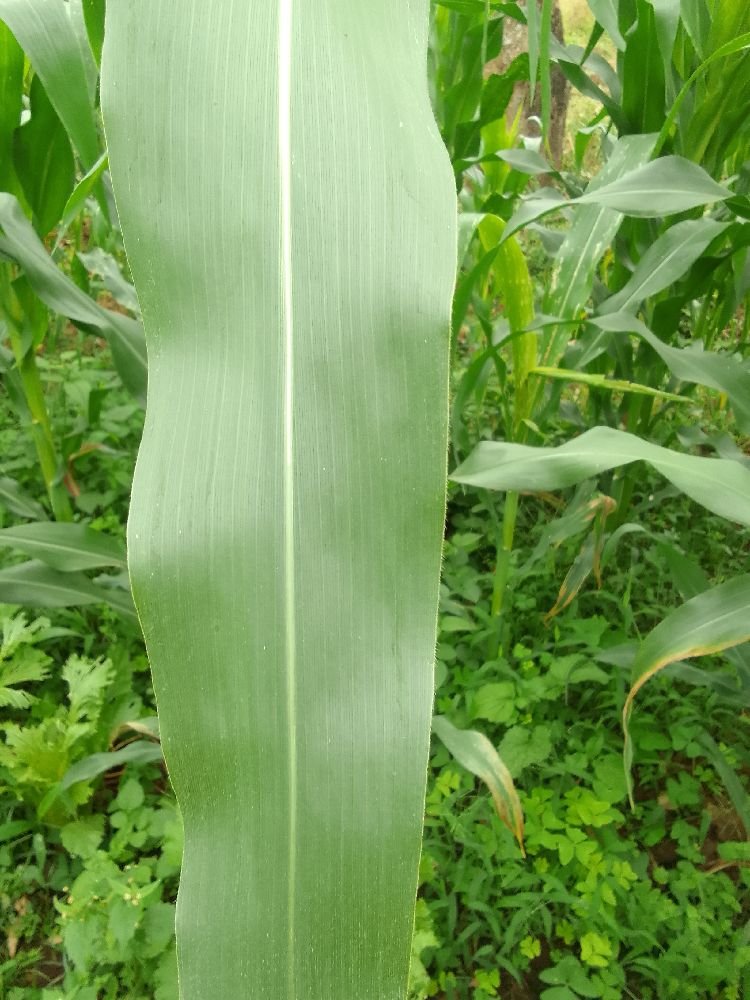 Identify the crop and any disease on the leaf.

maize, healthy
